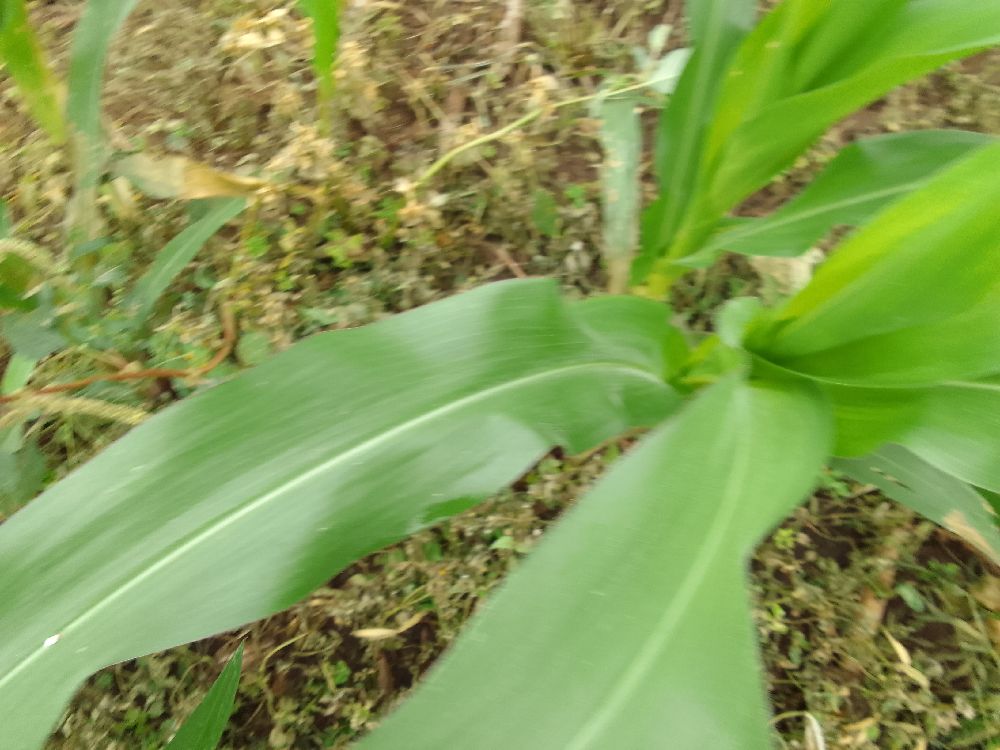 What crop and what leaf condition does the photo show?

maize, healthy
